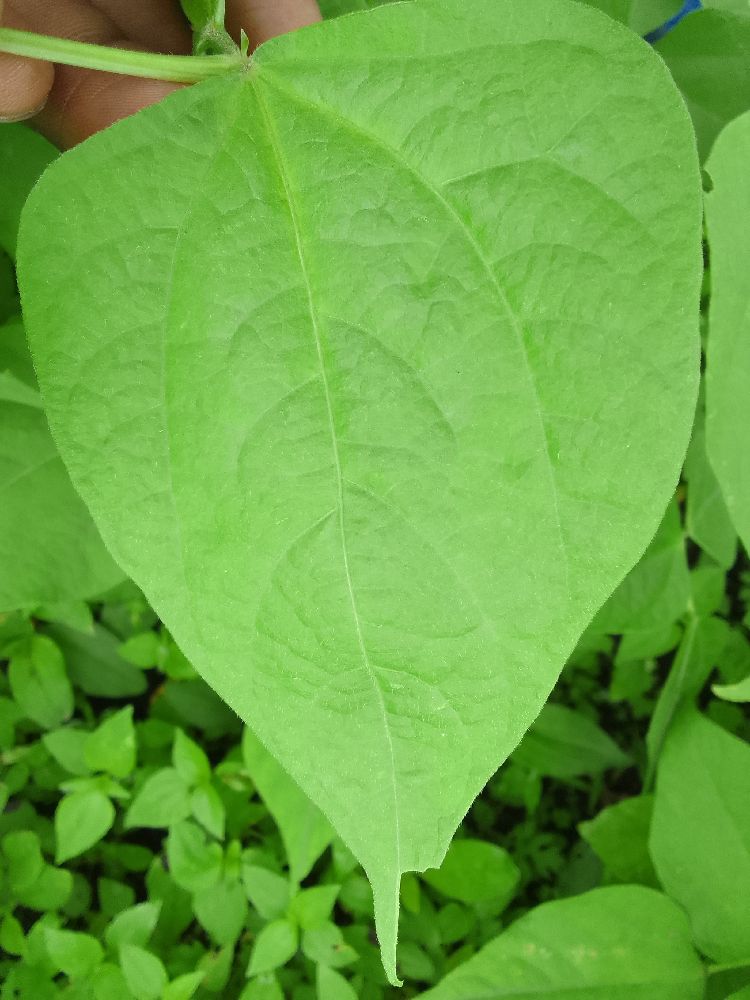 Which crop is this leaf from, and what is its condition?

common bean, healthy
